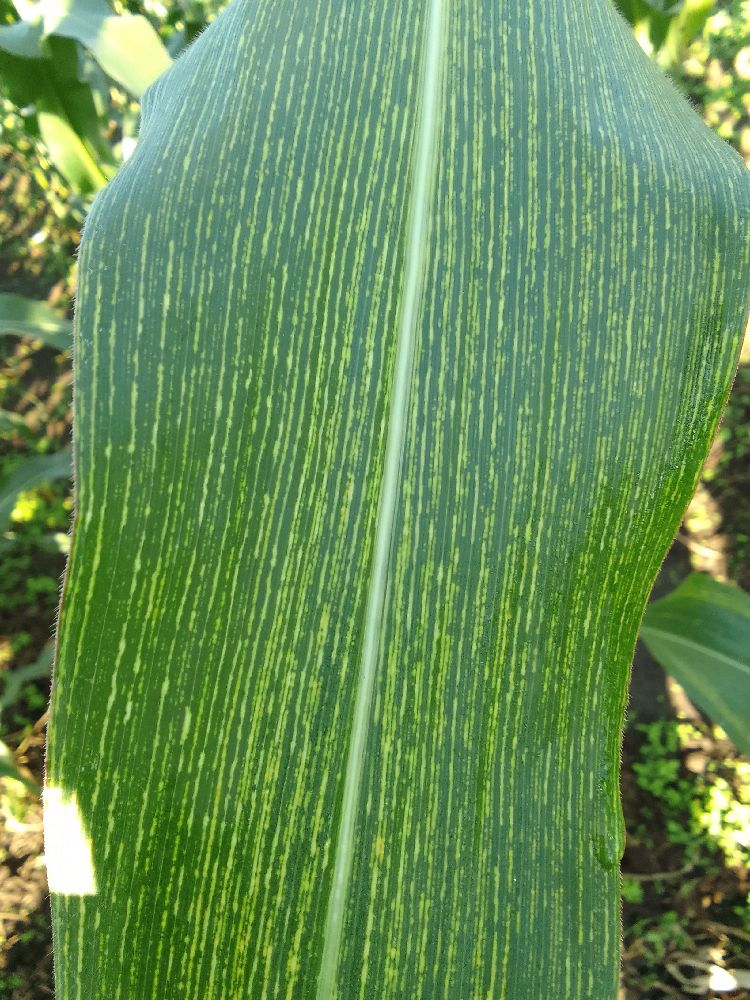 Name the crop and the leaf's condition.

maize, healthy
